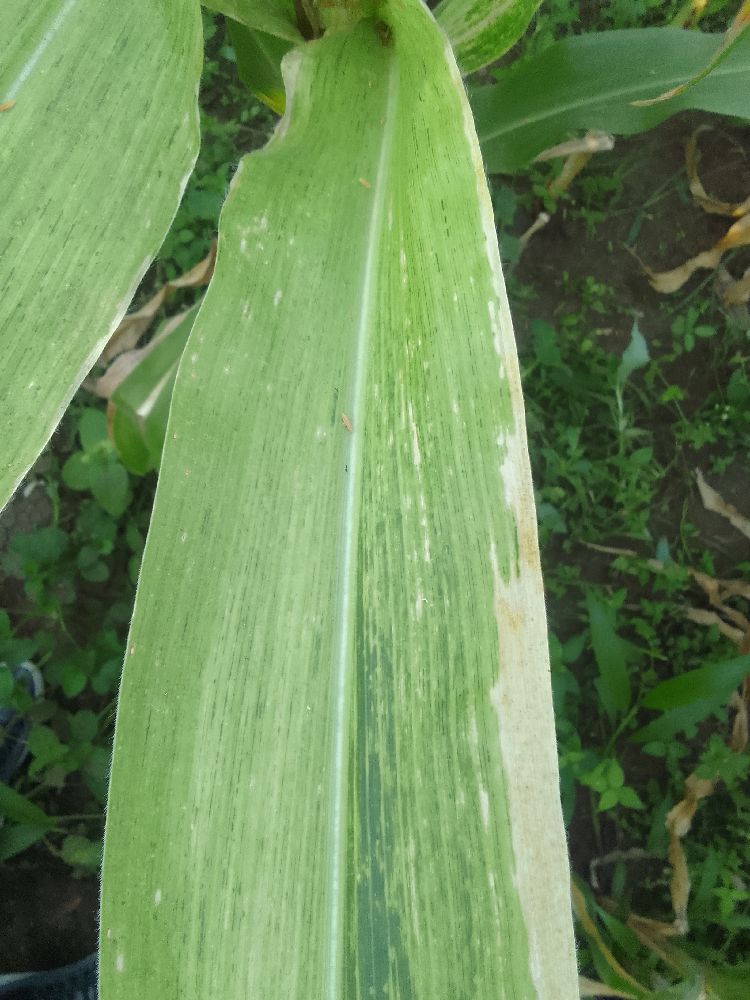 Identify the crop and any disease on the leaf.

maize, maize lethal necrosis
